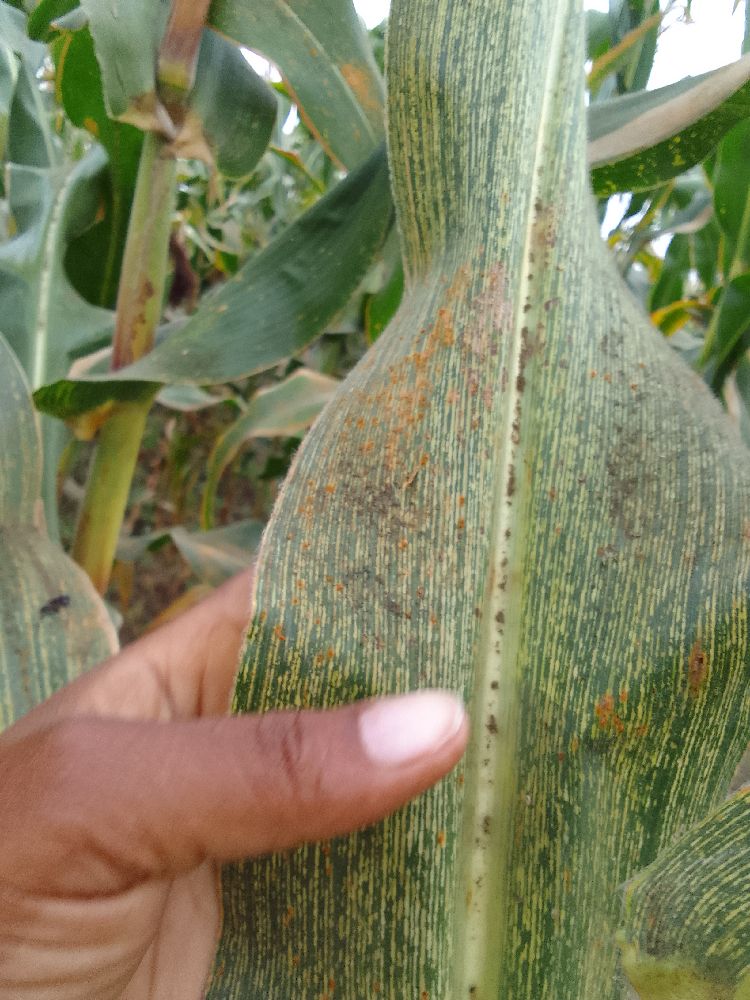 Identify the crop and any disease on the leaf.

maize, maize streak virus
